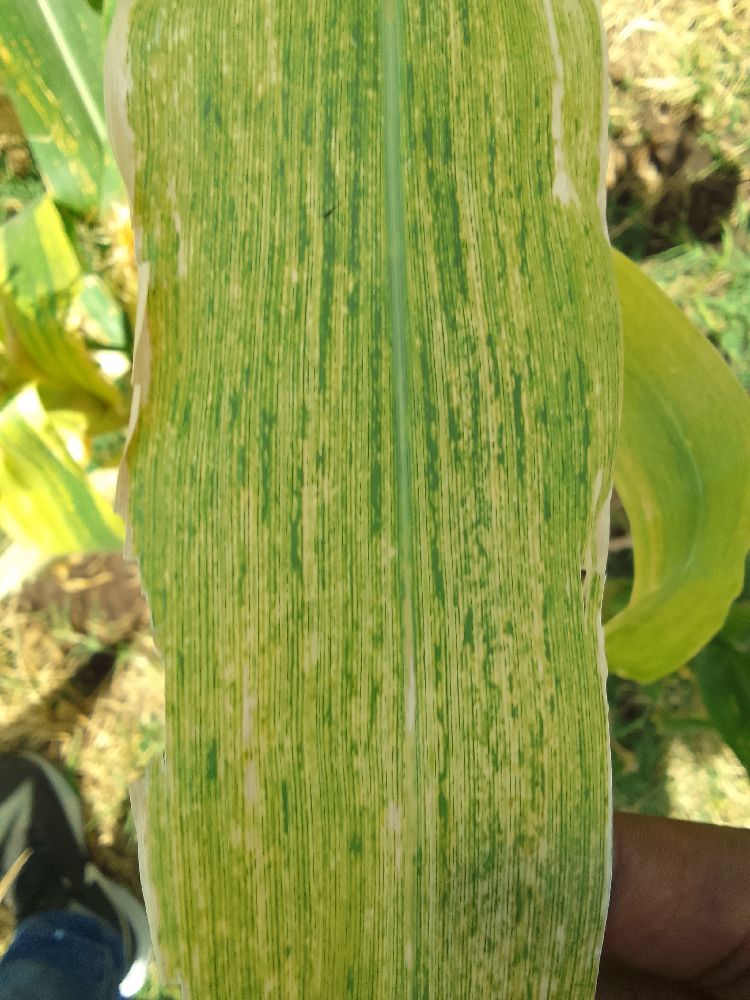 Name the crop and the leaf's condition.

maize, maize lethal necrosis
